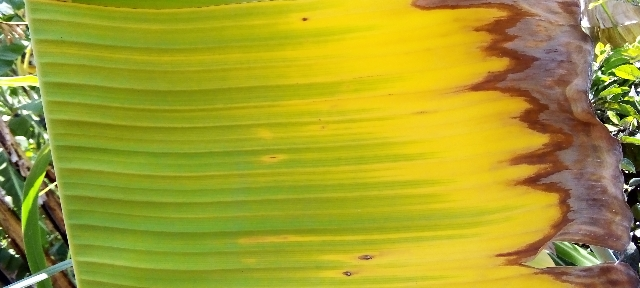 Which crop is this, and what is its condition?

banana, fusarium wilt race 1
